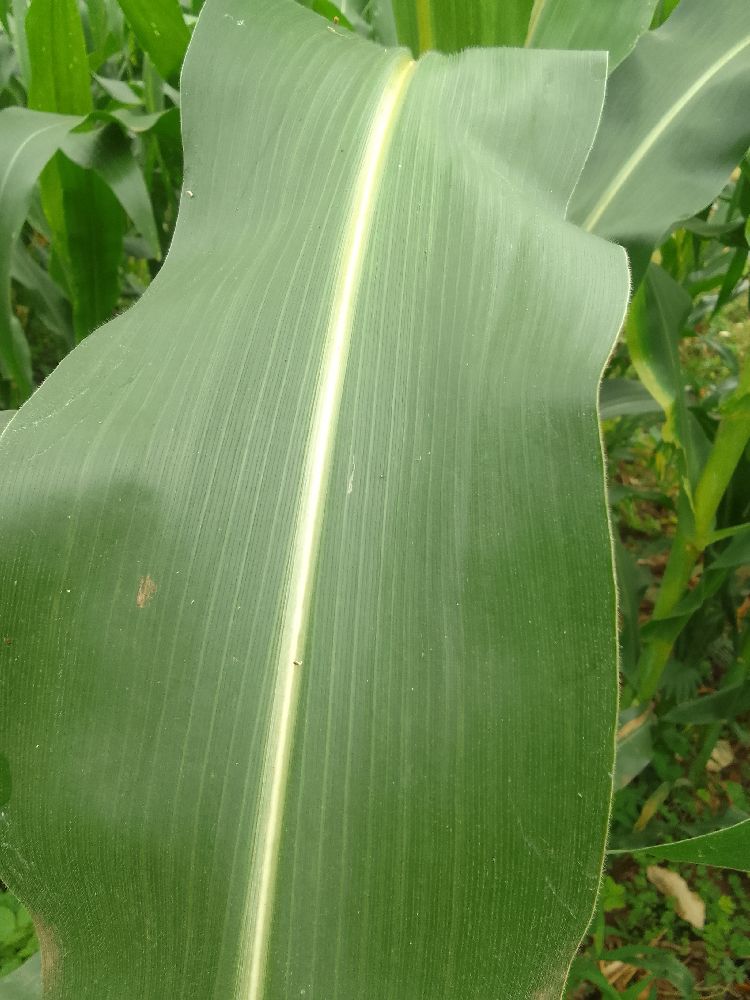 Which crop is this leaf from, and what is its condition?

maize, healthy
